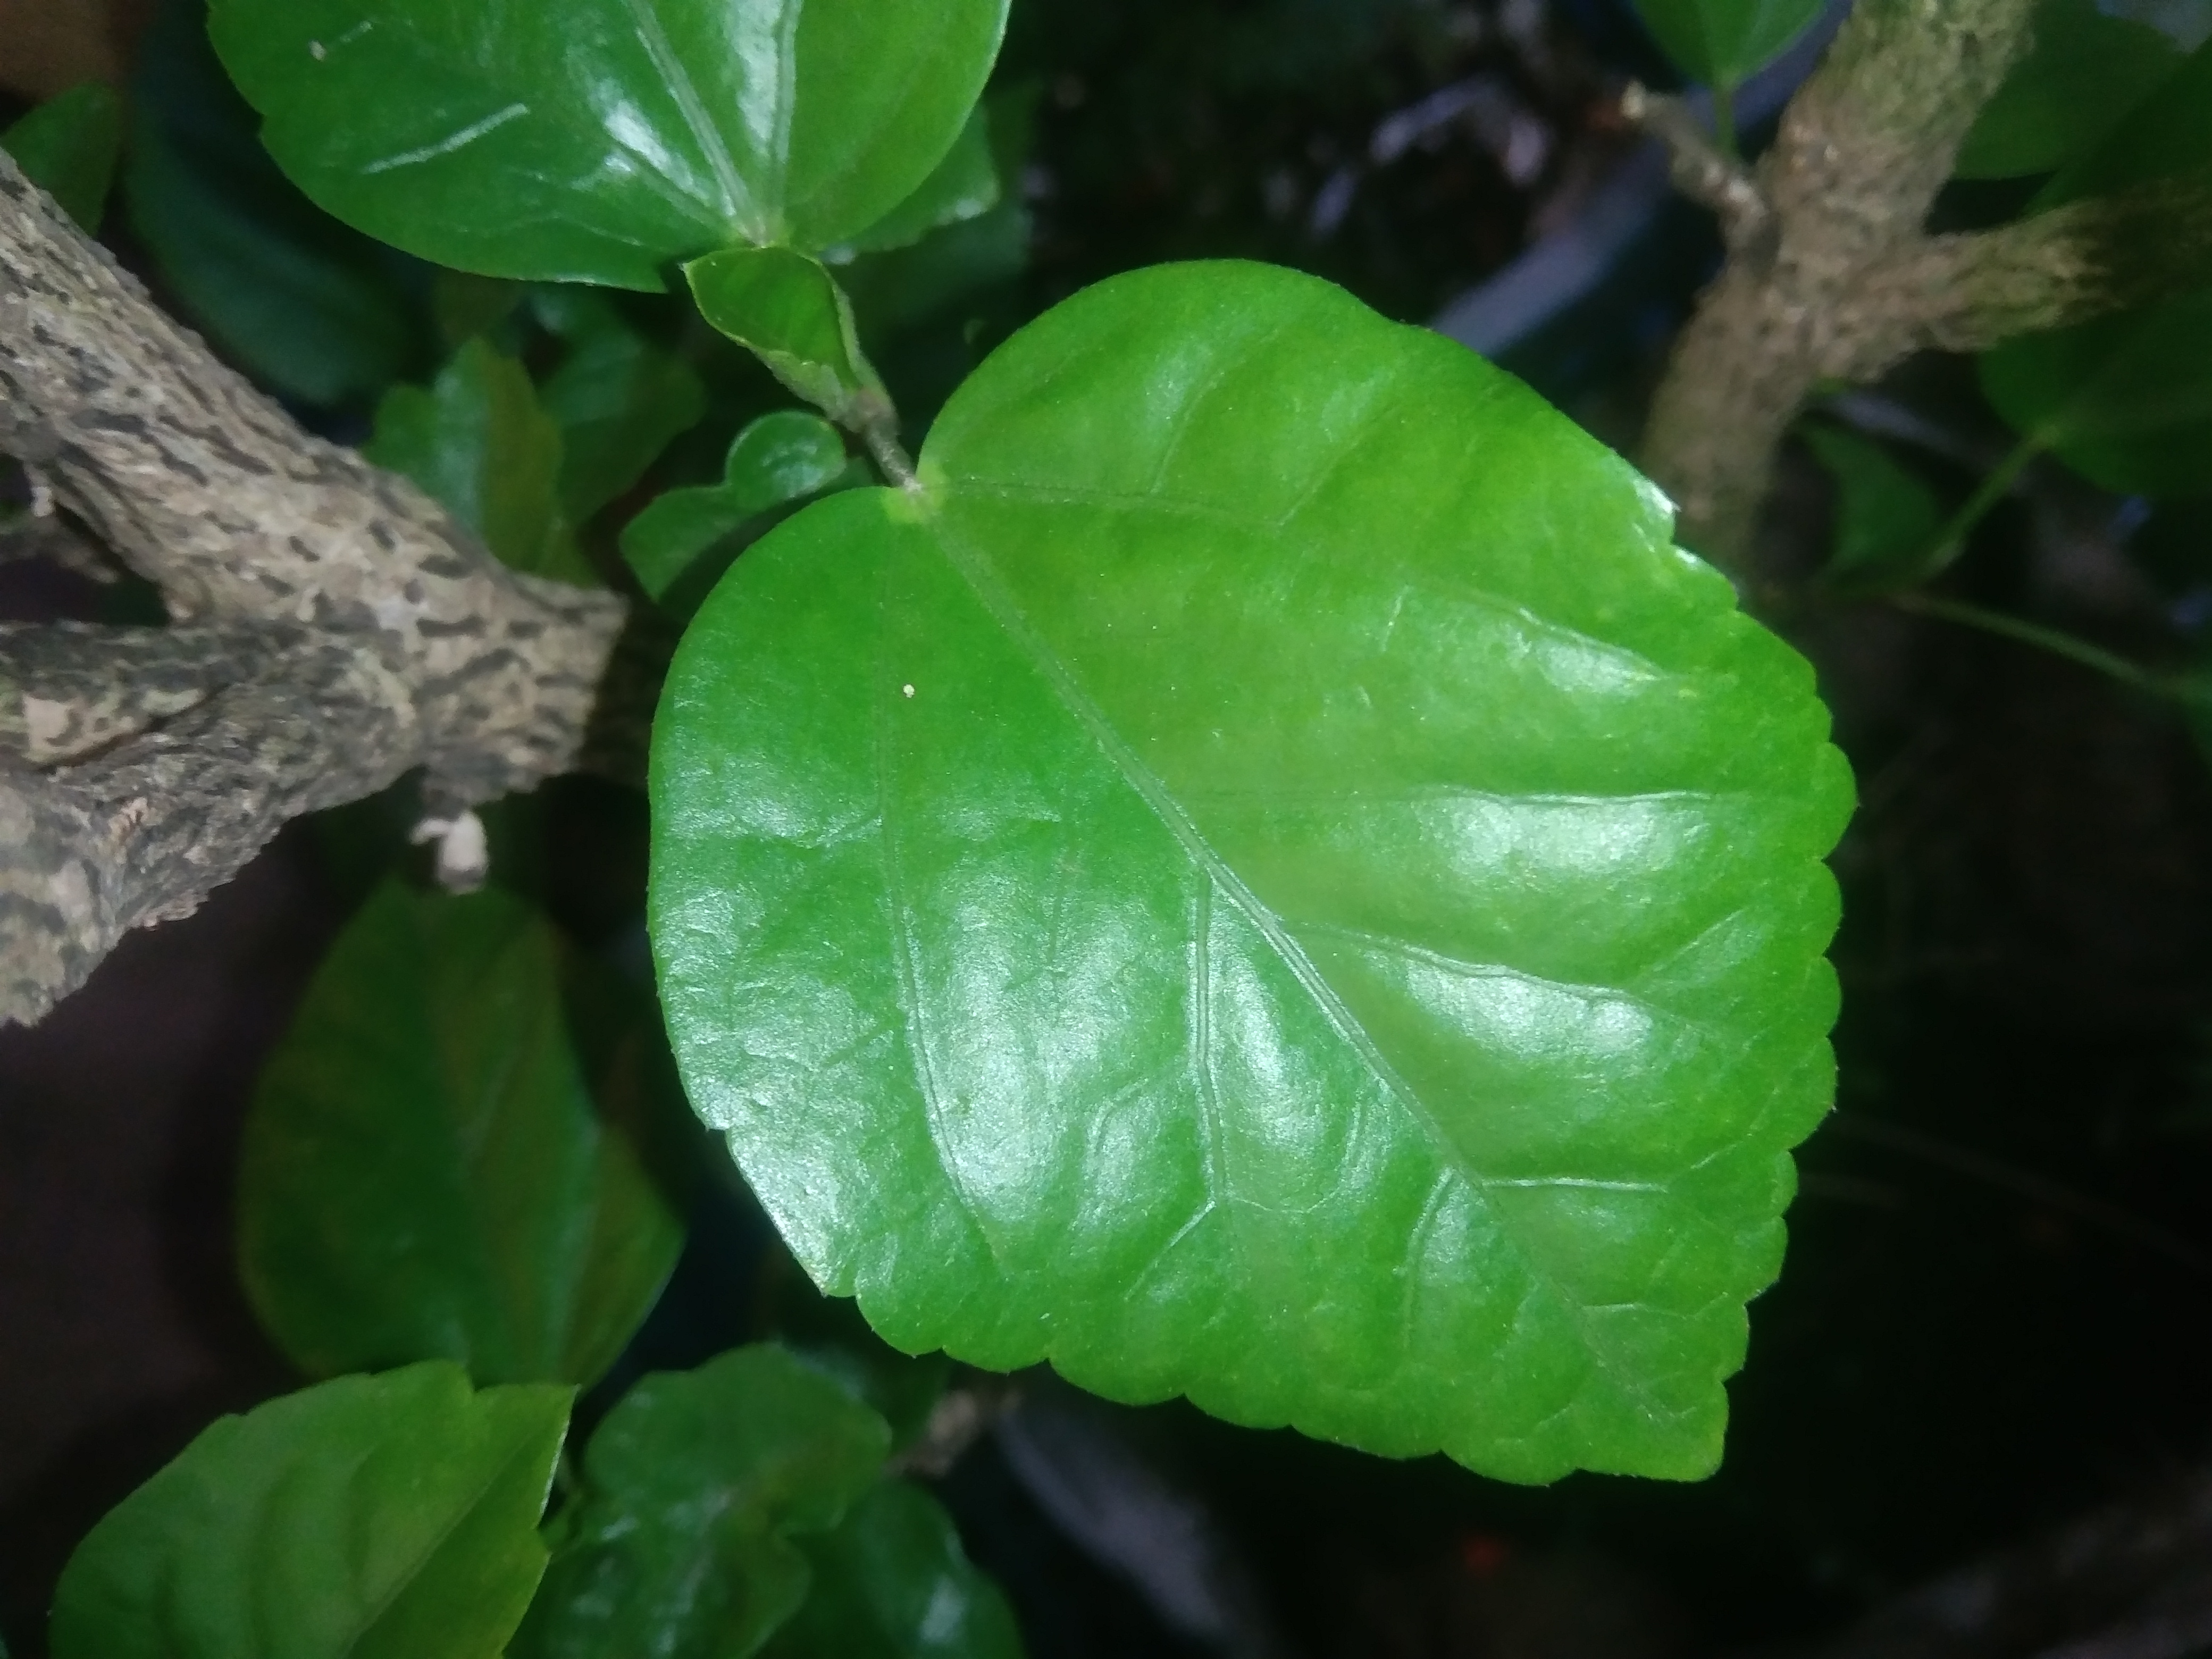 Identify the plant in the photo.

hibiscus
